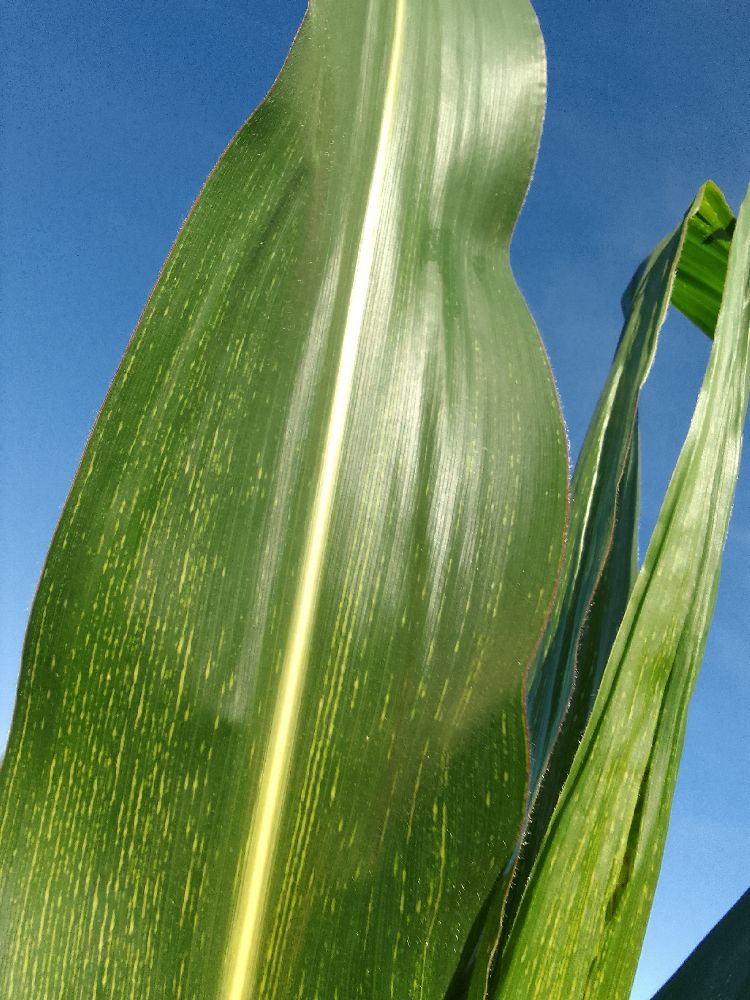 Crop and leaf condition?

maize, maize streak virus
